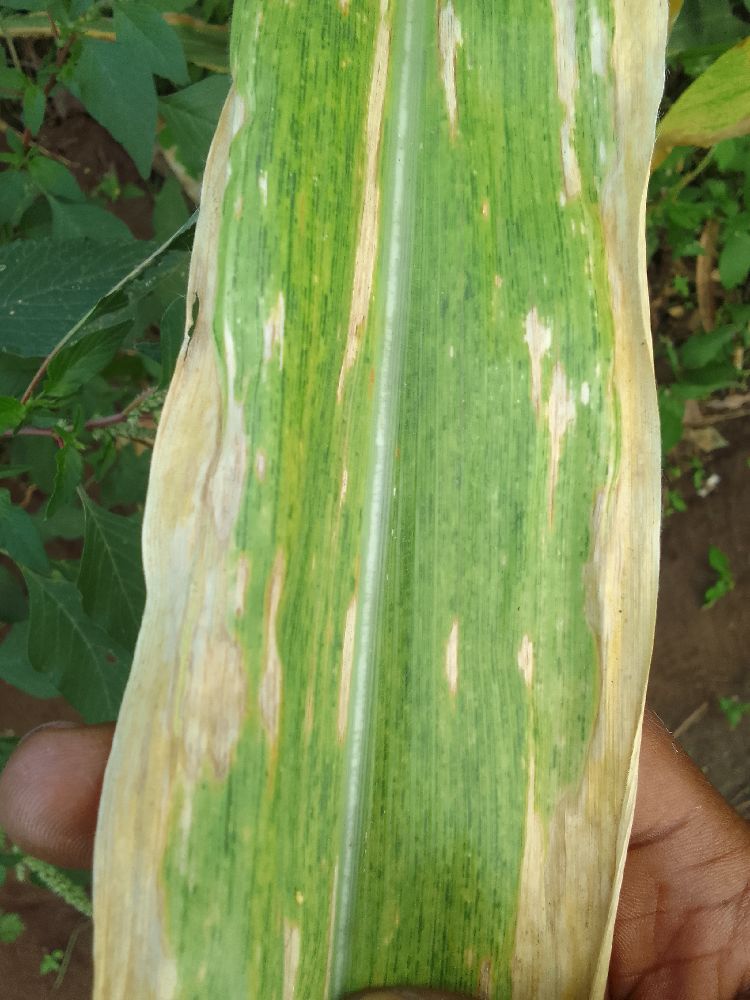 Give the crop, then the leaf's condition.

maize, maize lethal necrosis
